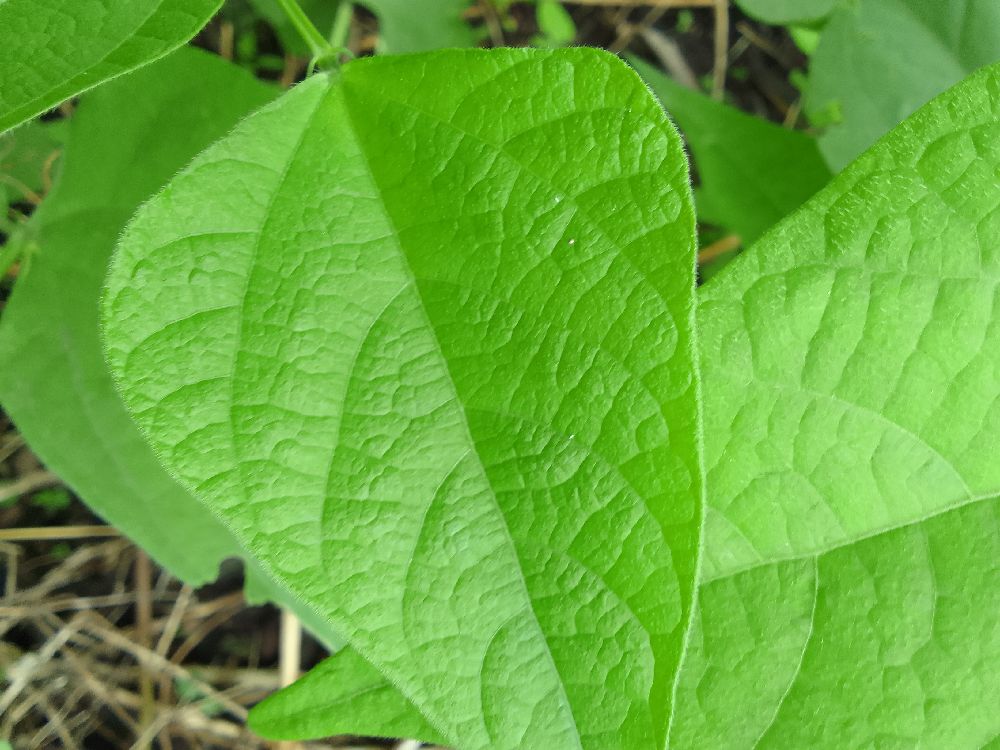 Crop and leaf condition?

common bean, healthy
